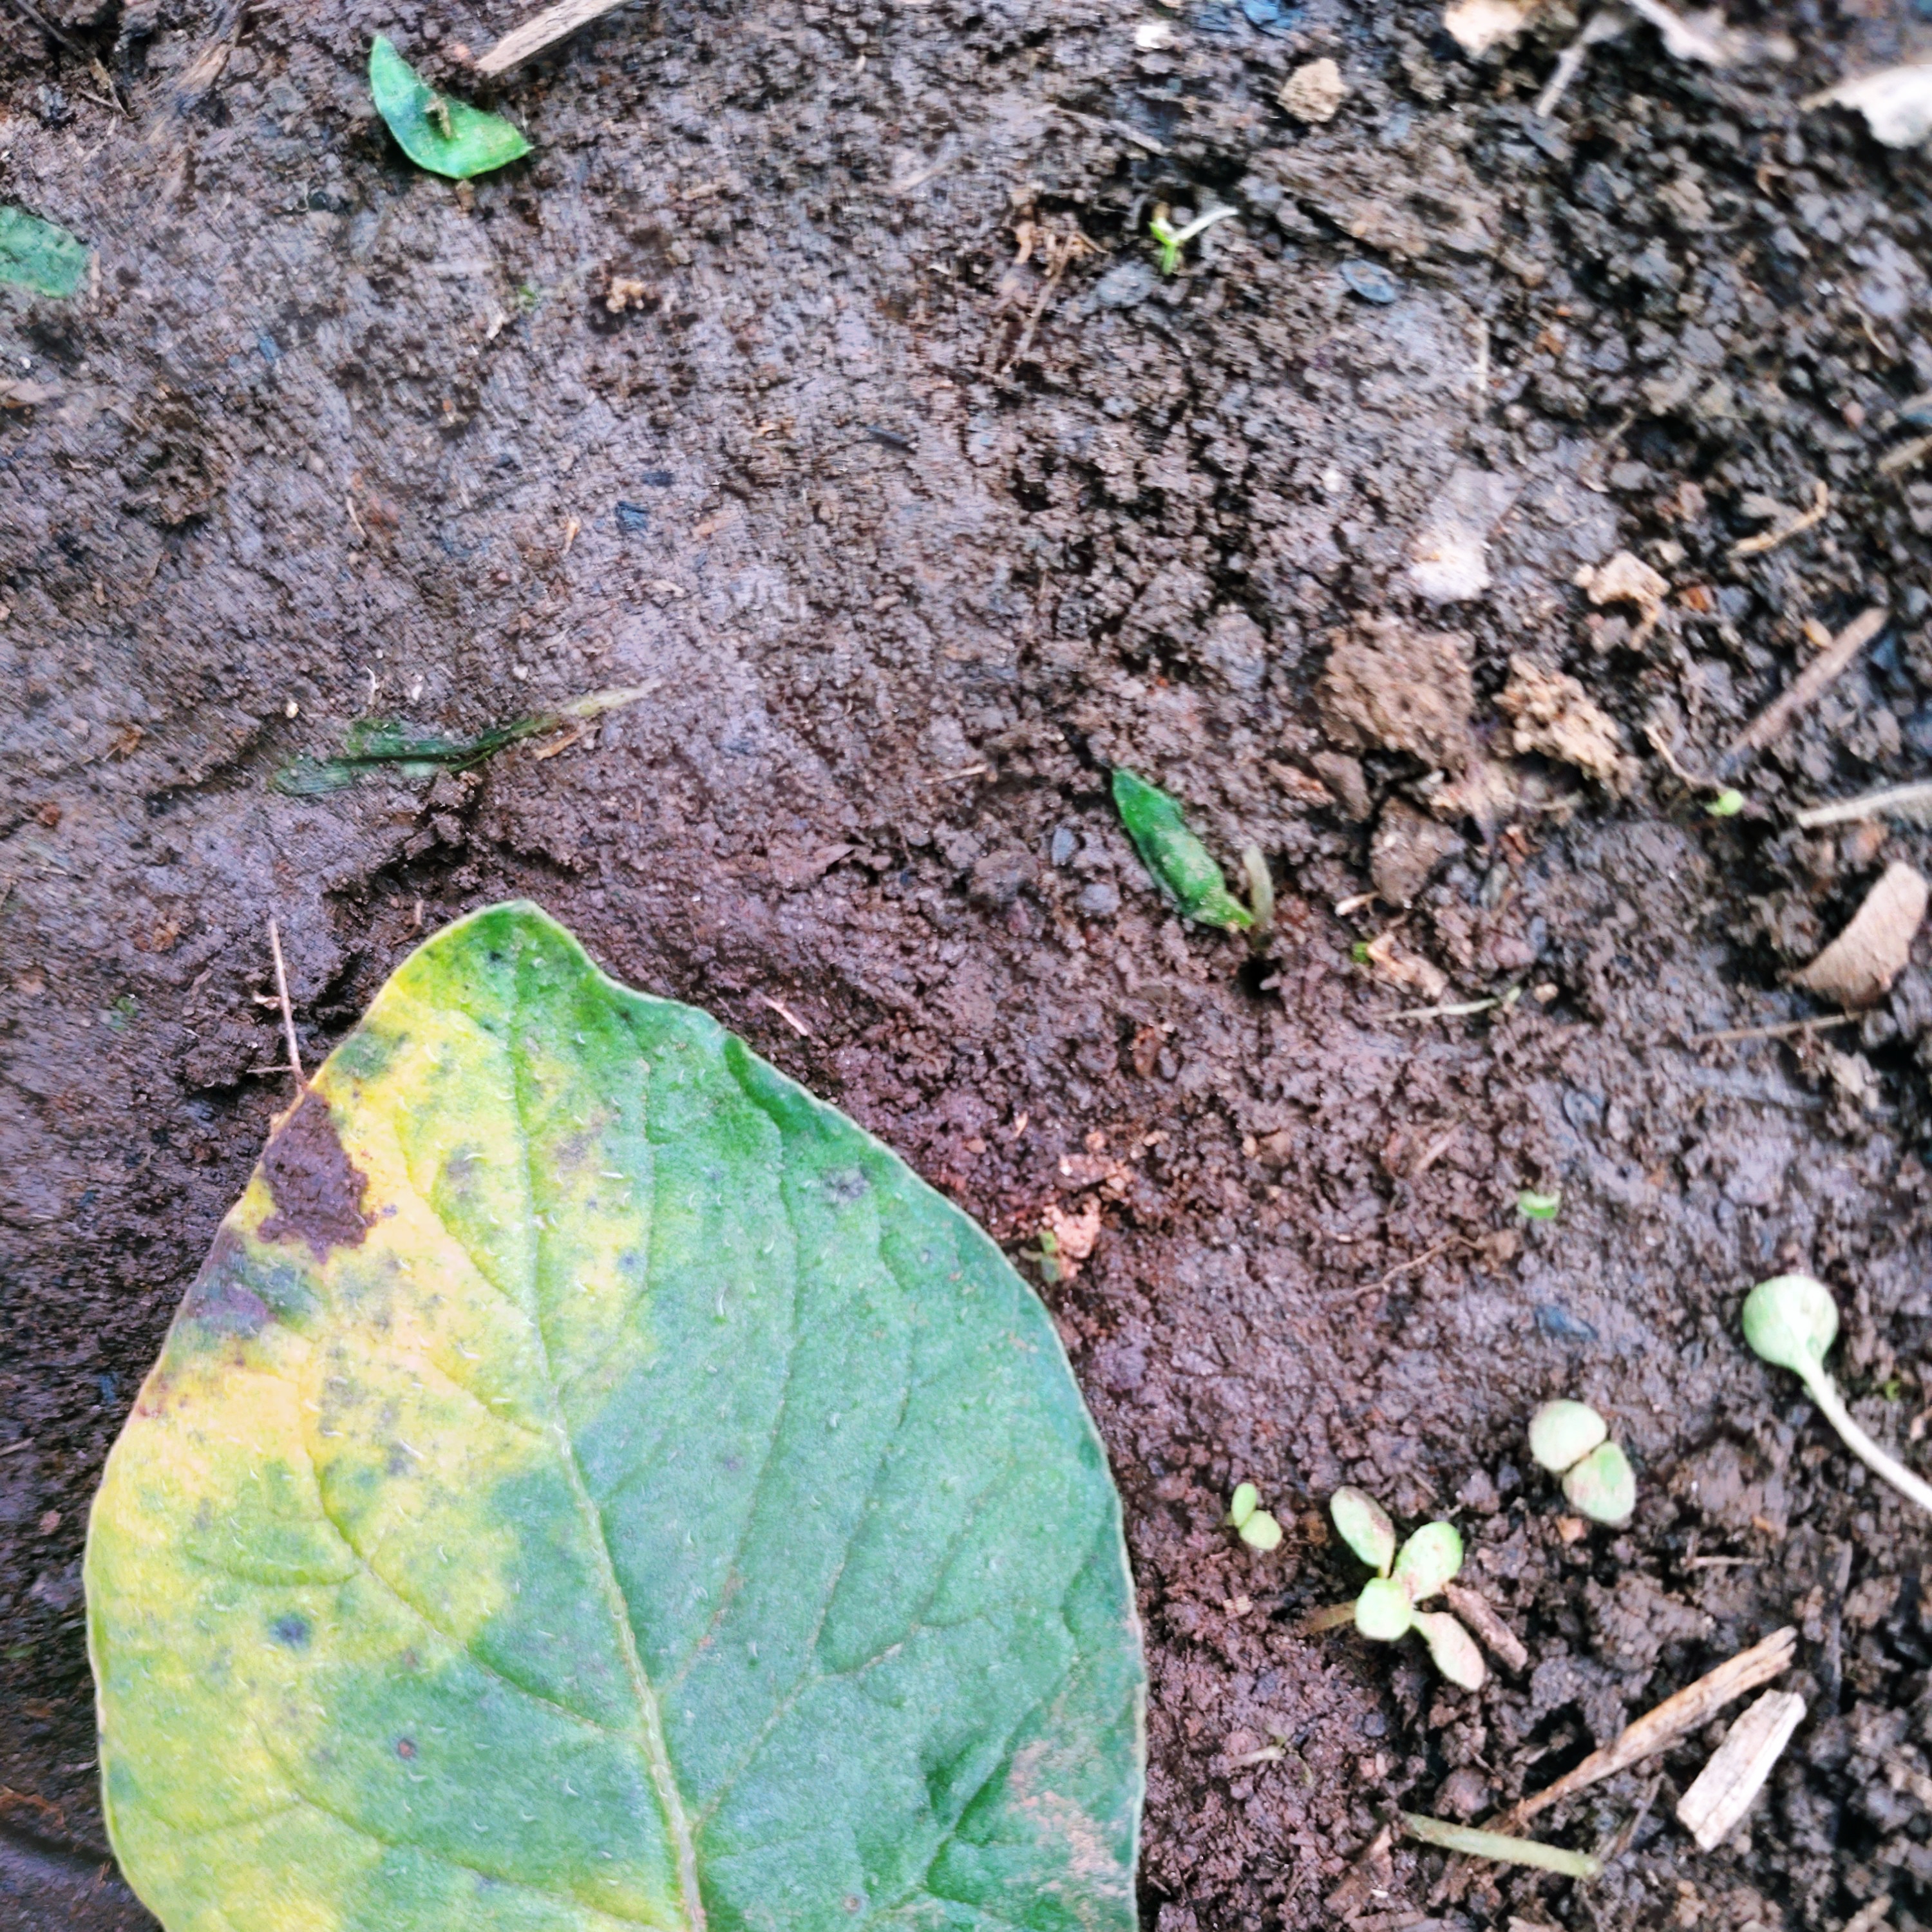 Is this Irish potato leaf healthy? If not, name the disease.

late blight
